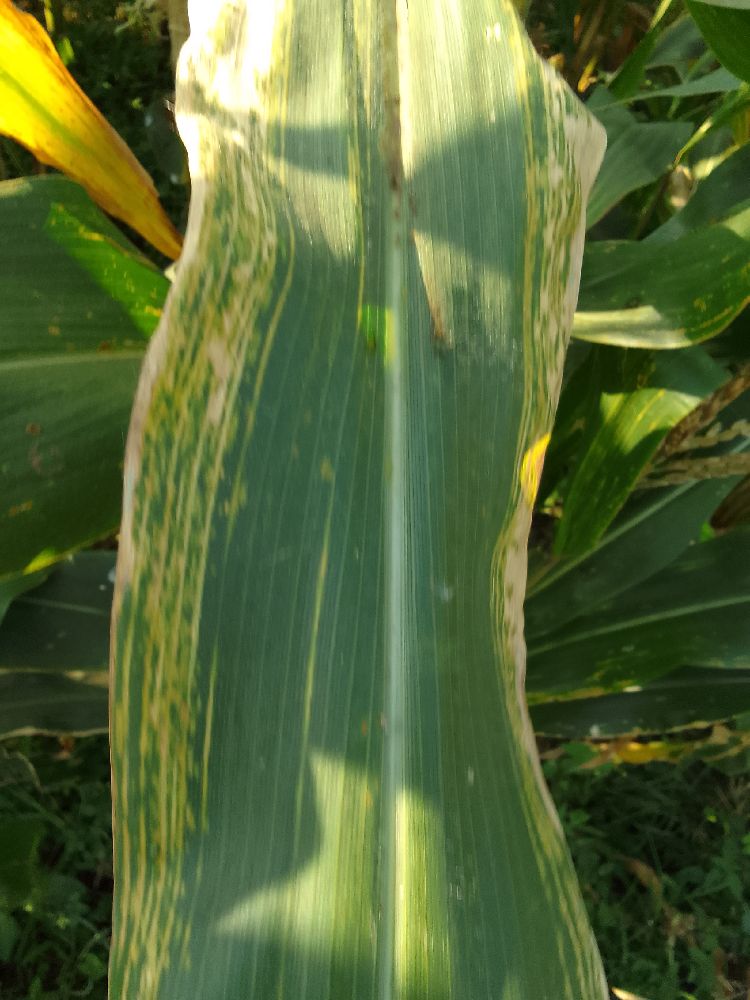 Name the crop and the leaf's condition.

maize, maize lethal necrosis
